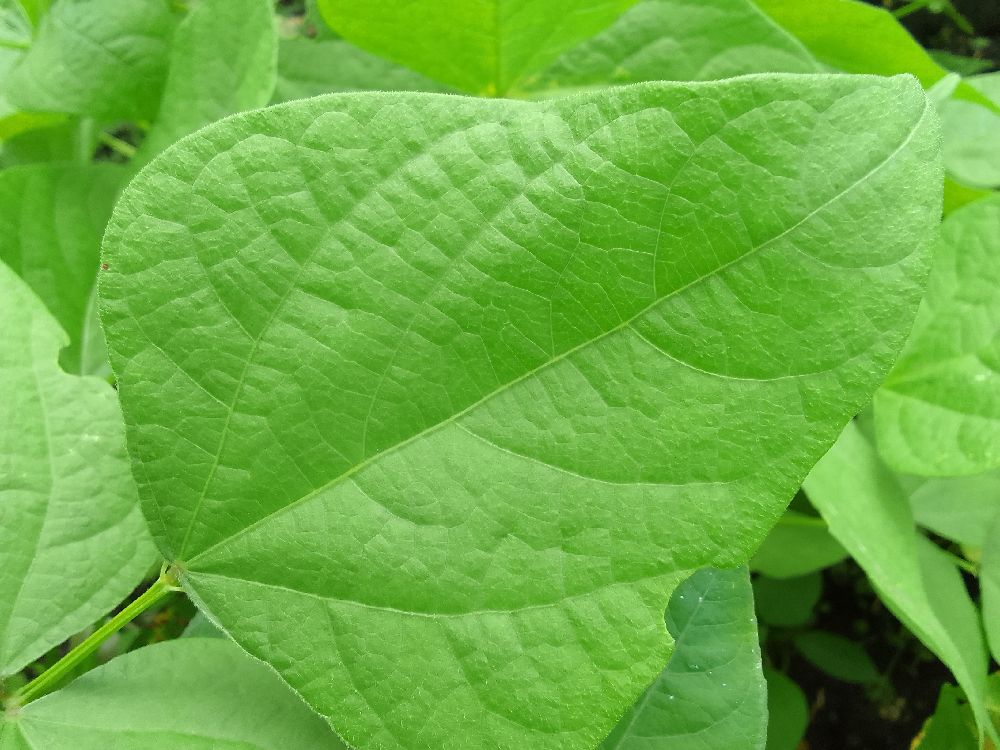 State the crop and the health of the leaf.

common bean, healthy
